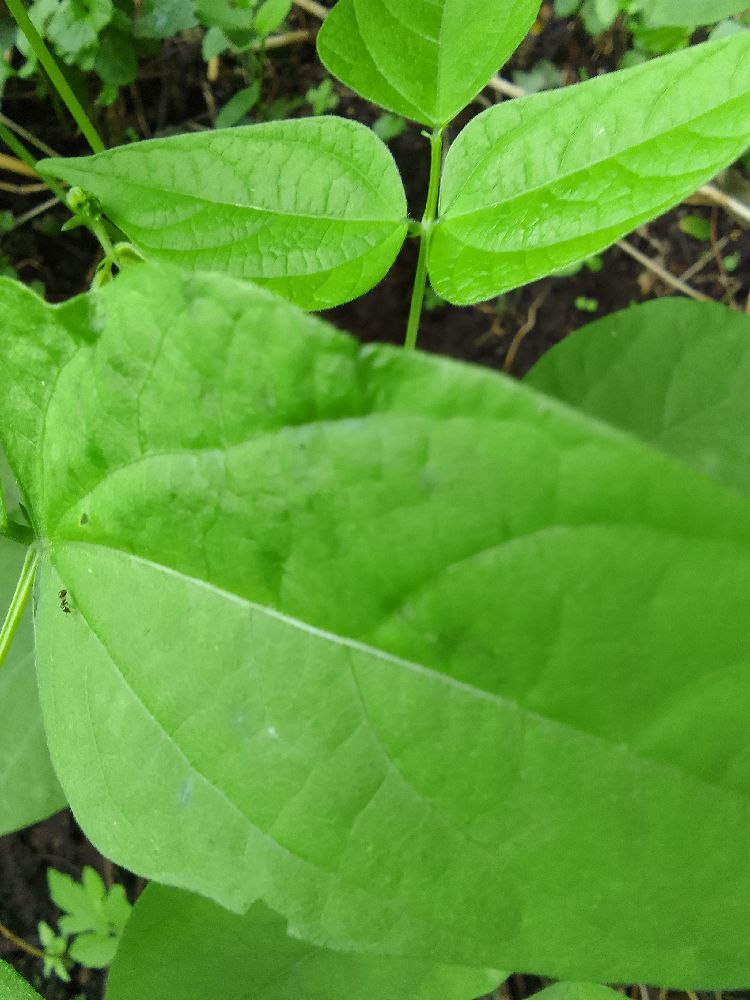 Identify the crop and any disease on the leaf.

common bean, healthy
